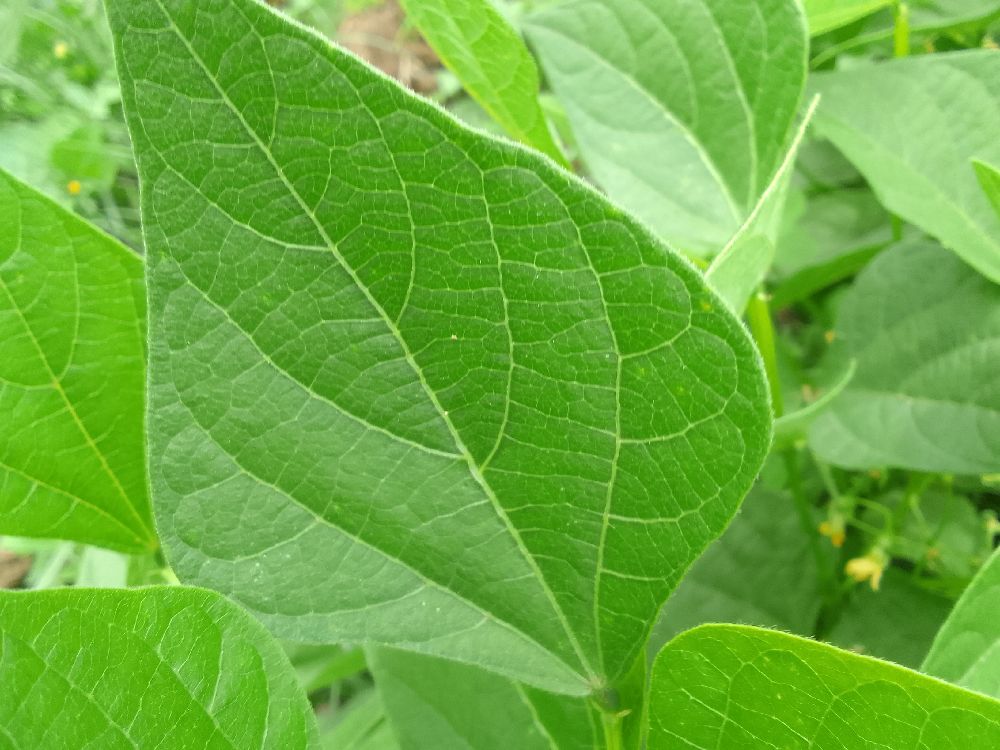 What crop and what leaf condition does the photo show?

common bean, healthy
